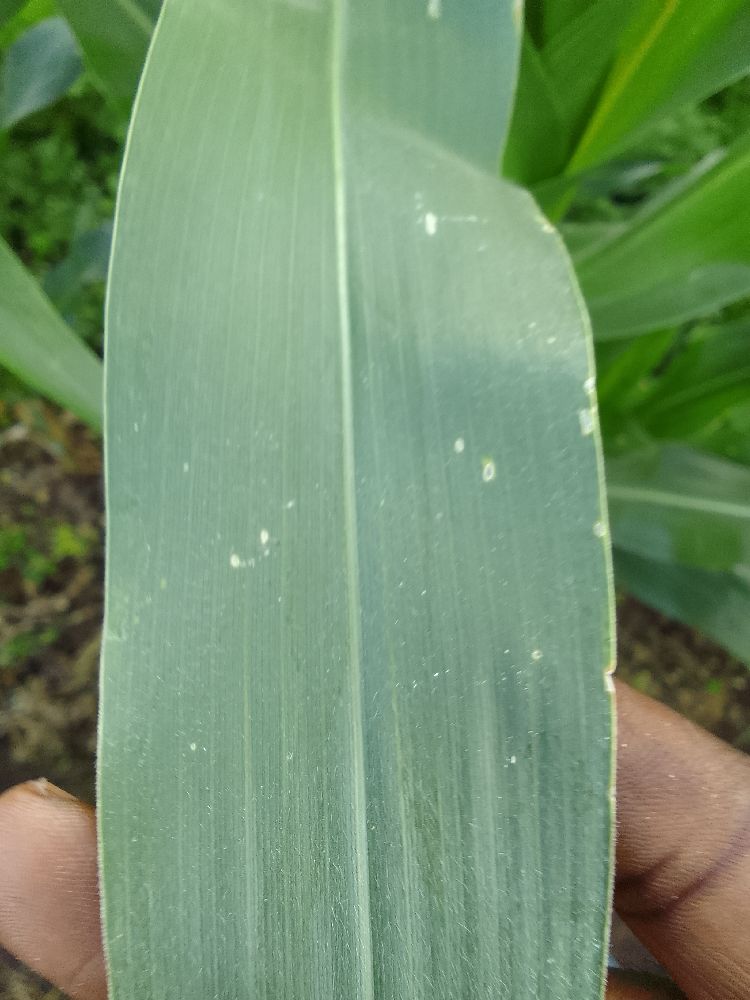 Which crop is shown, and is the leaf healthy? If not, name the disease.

maize, healthy
